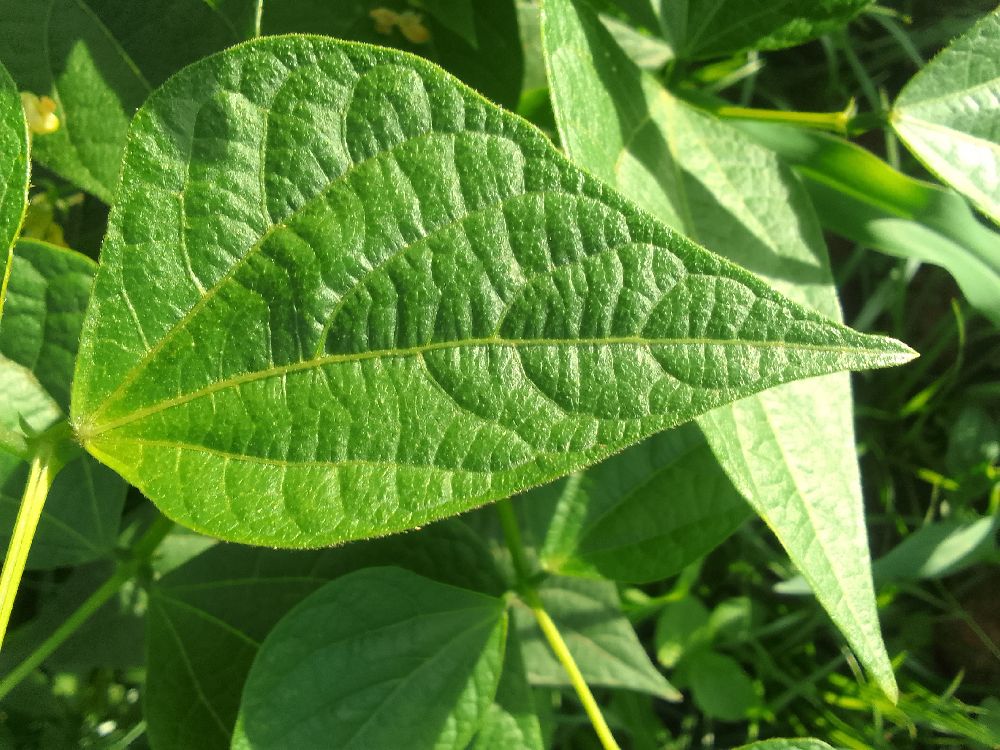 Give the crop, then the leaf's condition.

common bean, healthy
